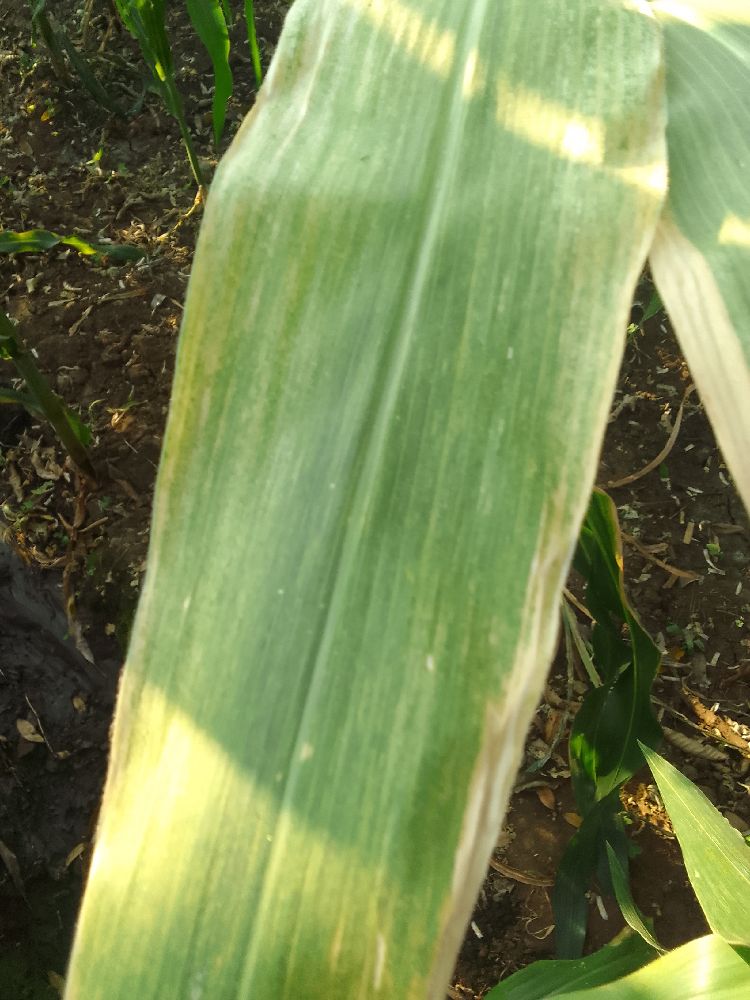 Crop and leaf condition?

maize, maize lethal necrosis
